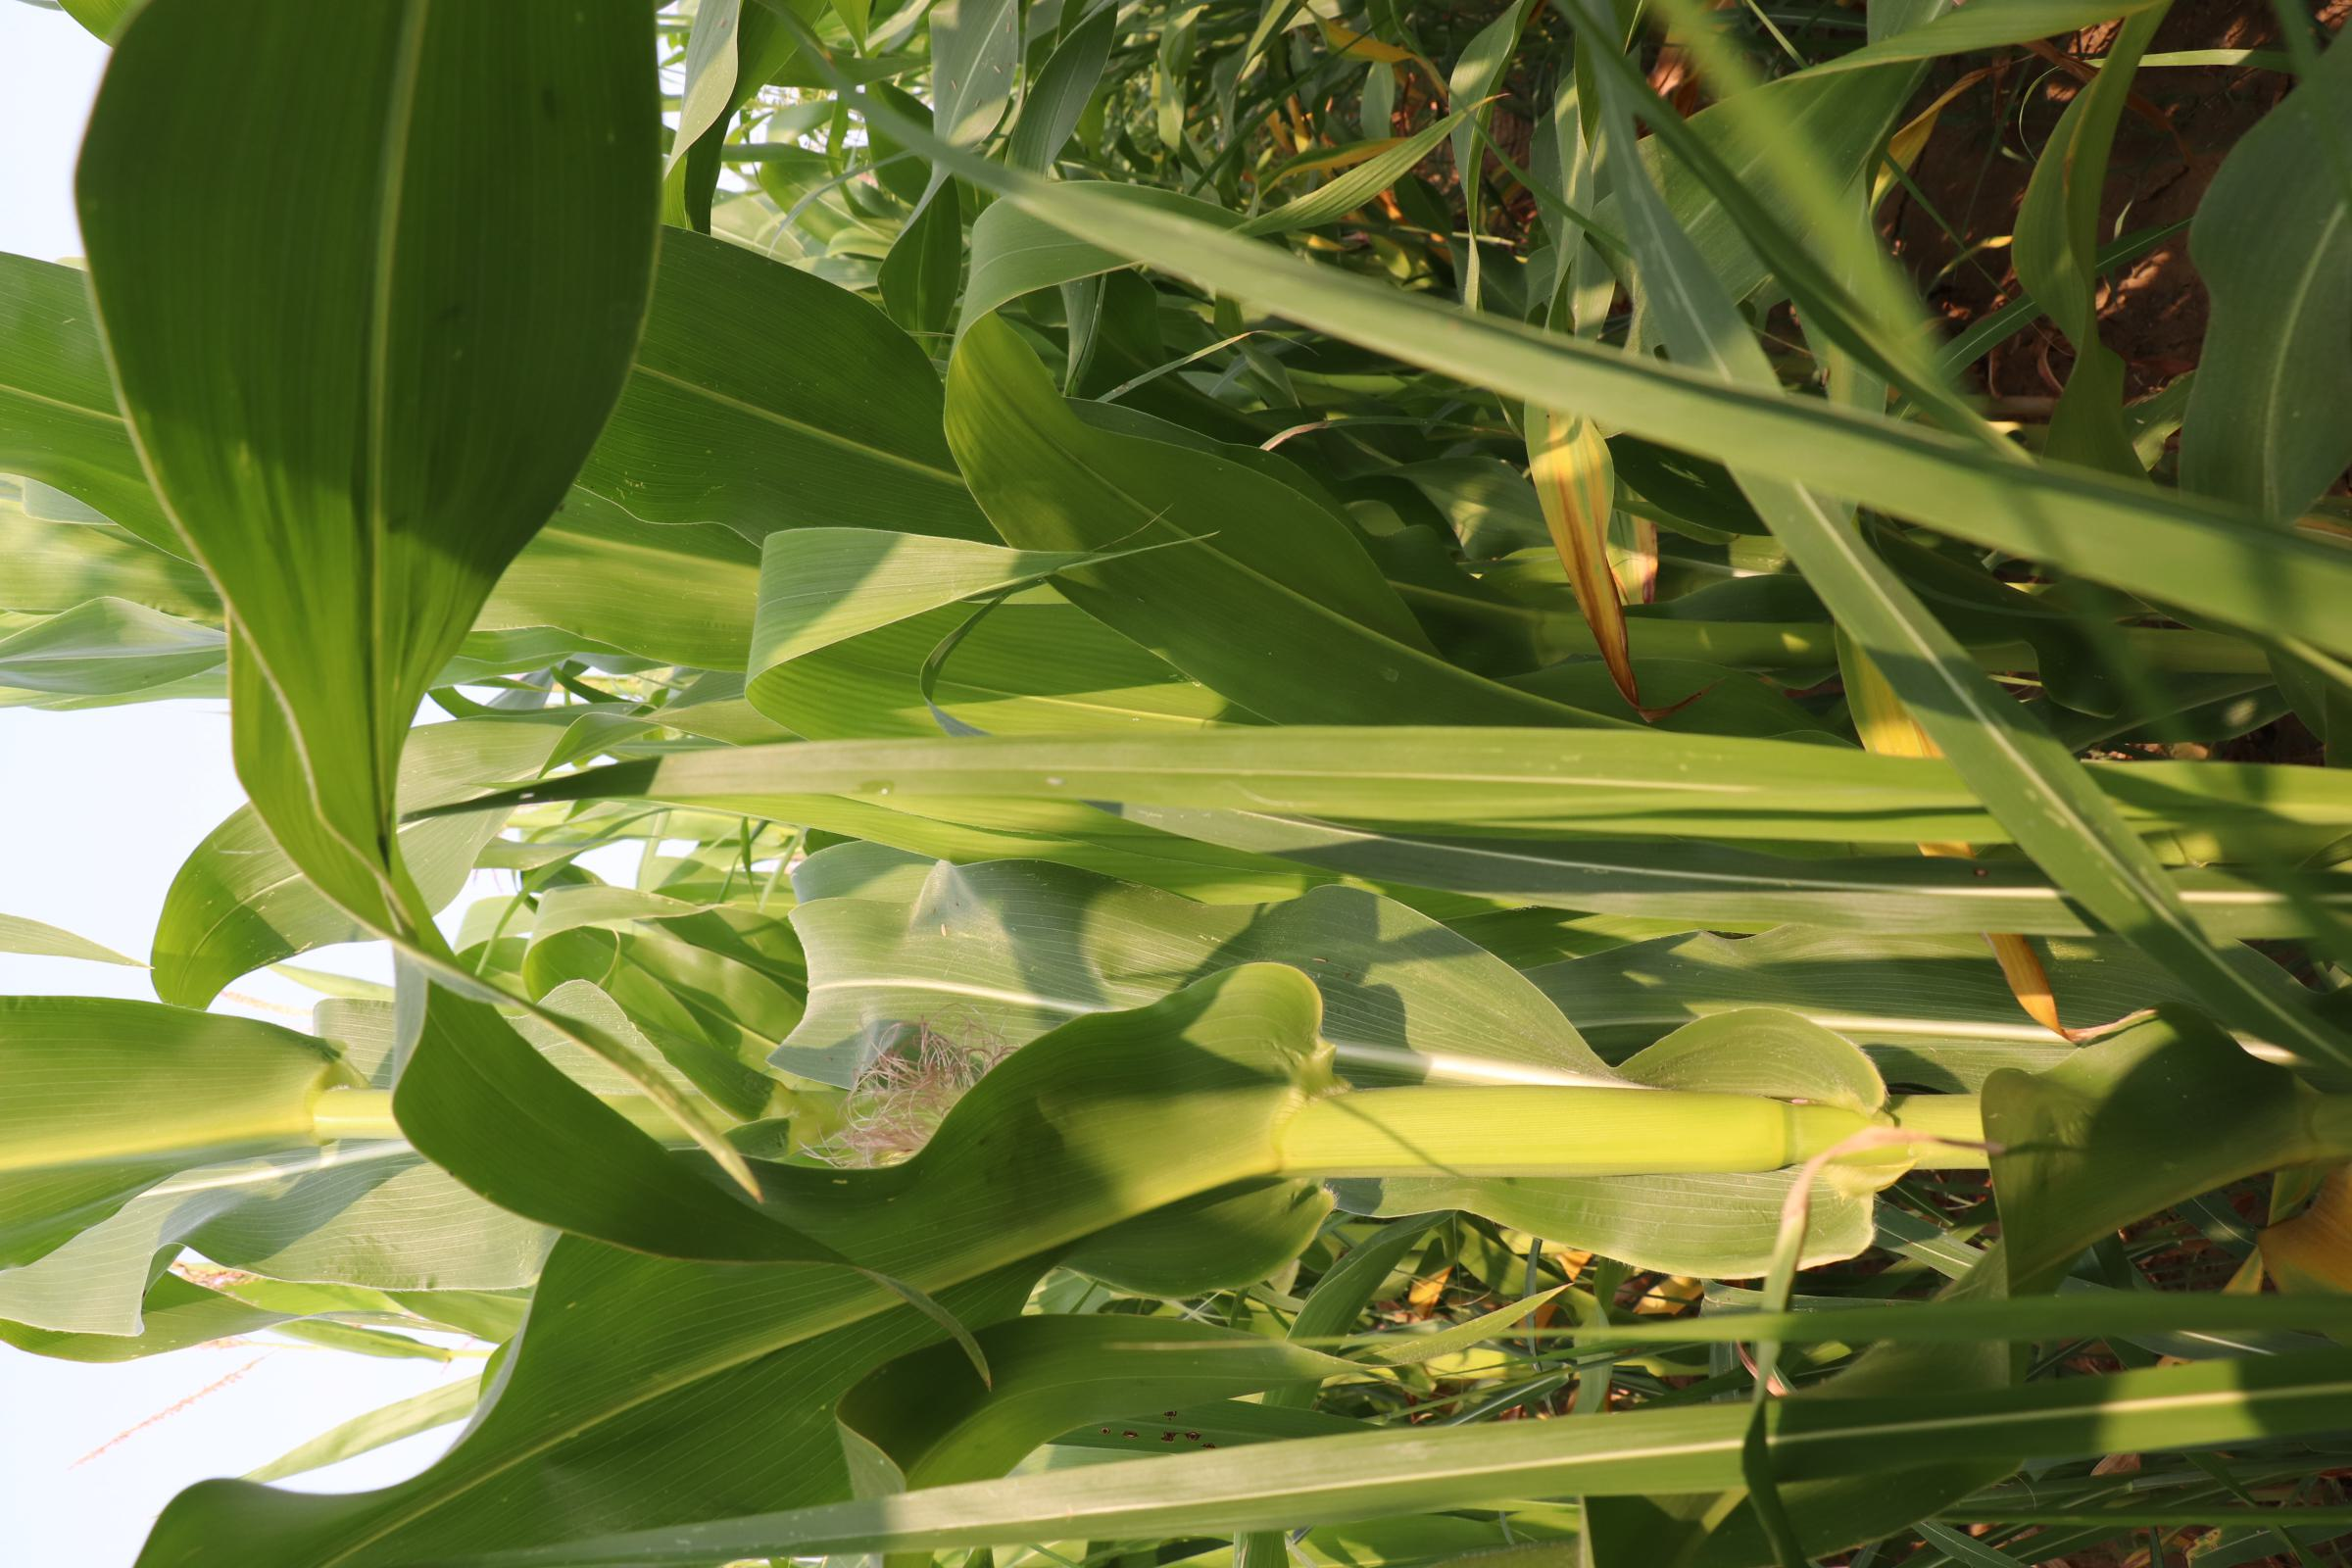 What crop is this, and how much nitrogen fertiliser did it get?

maize, no added nitrogen
